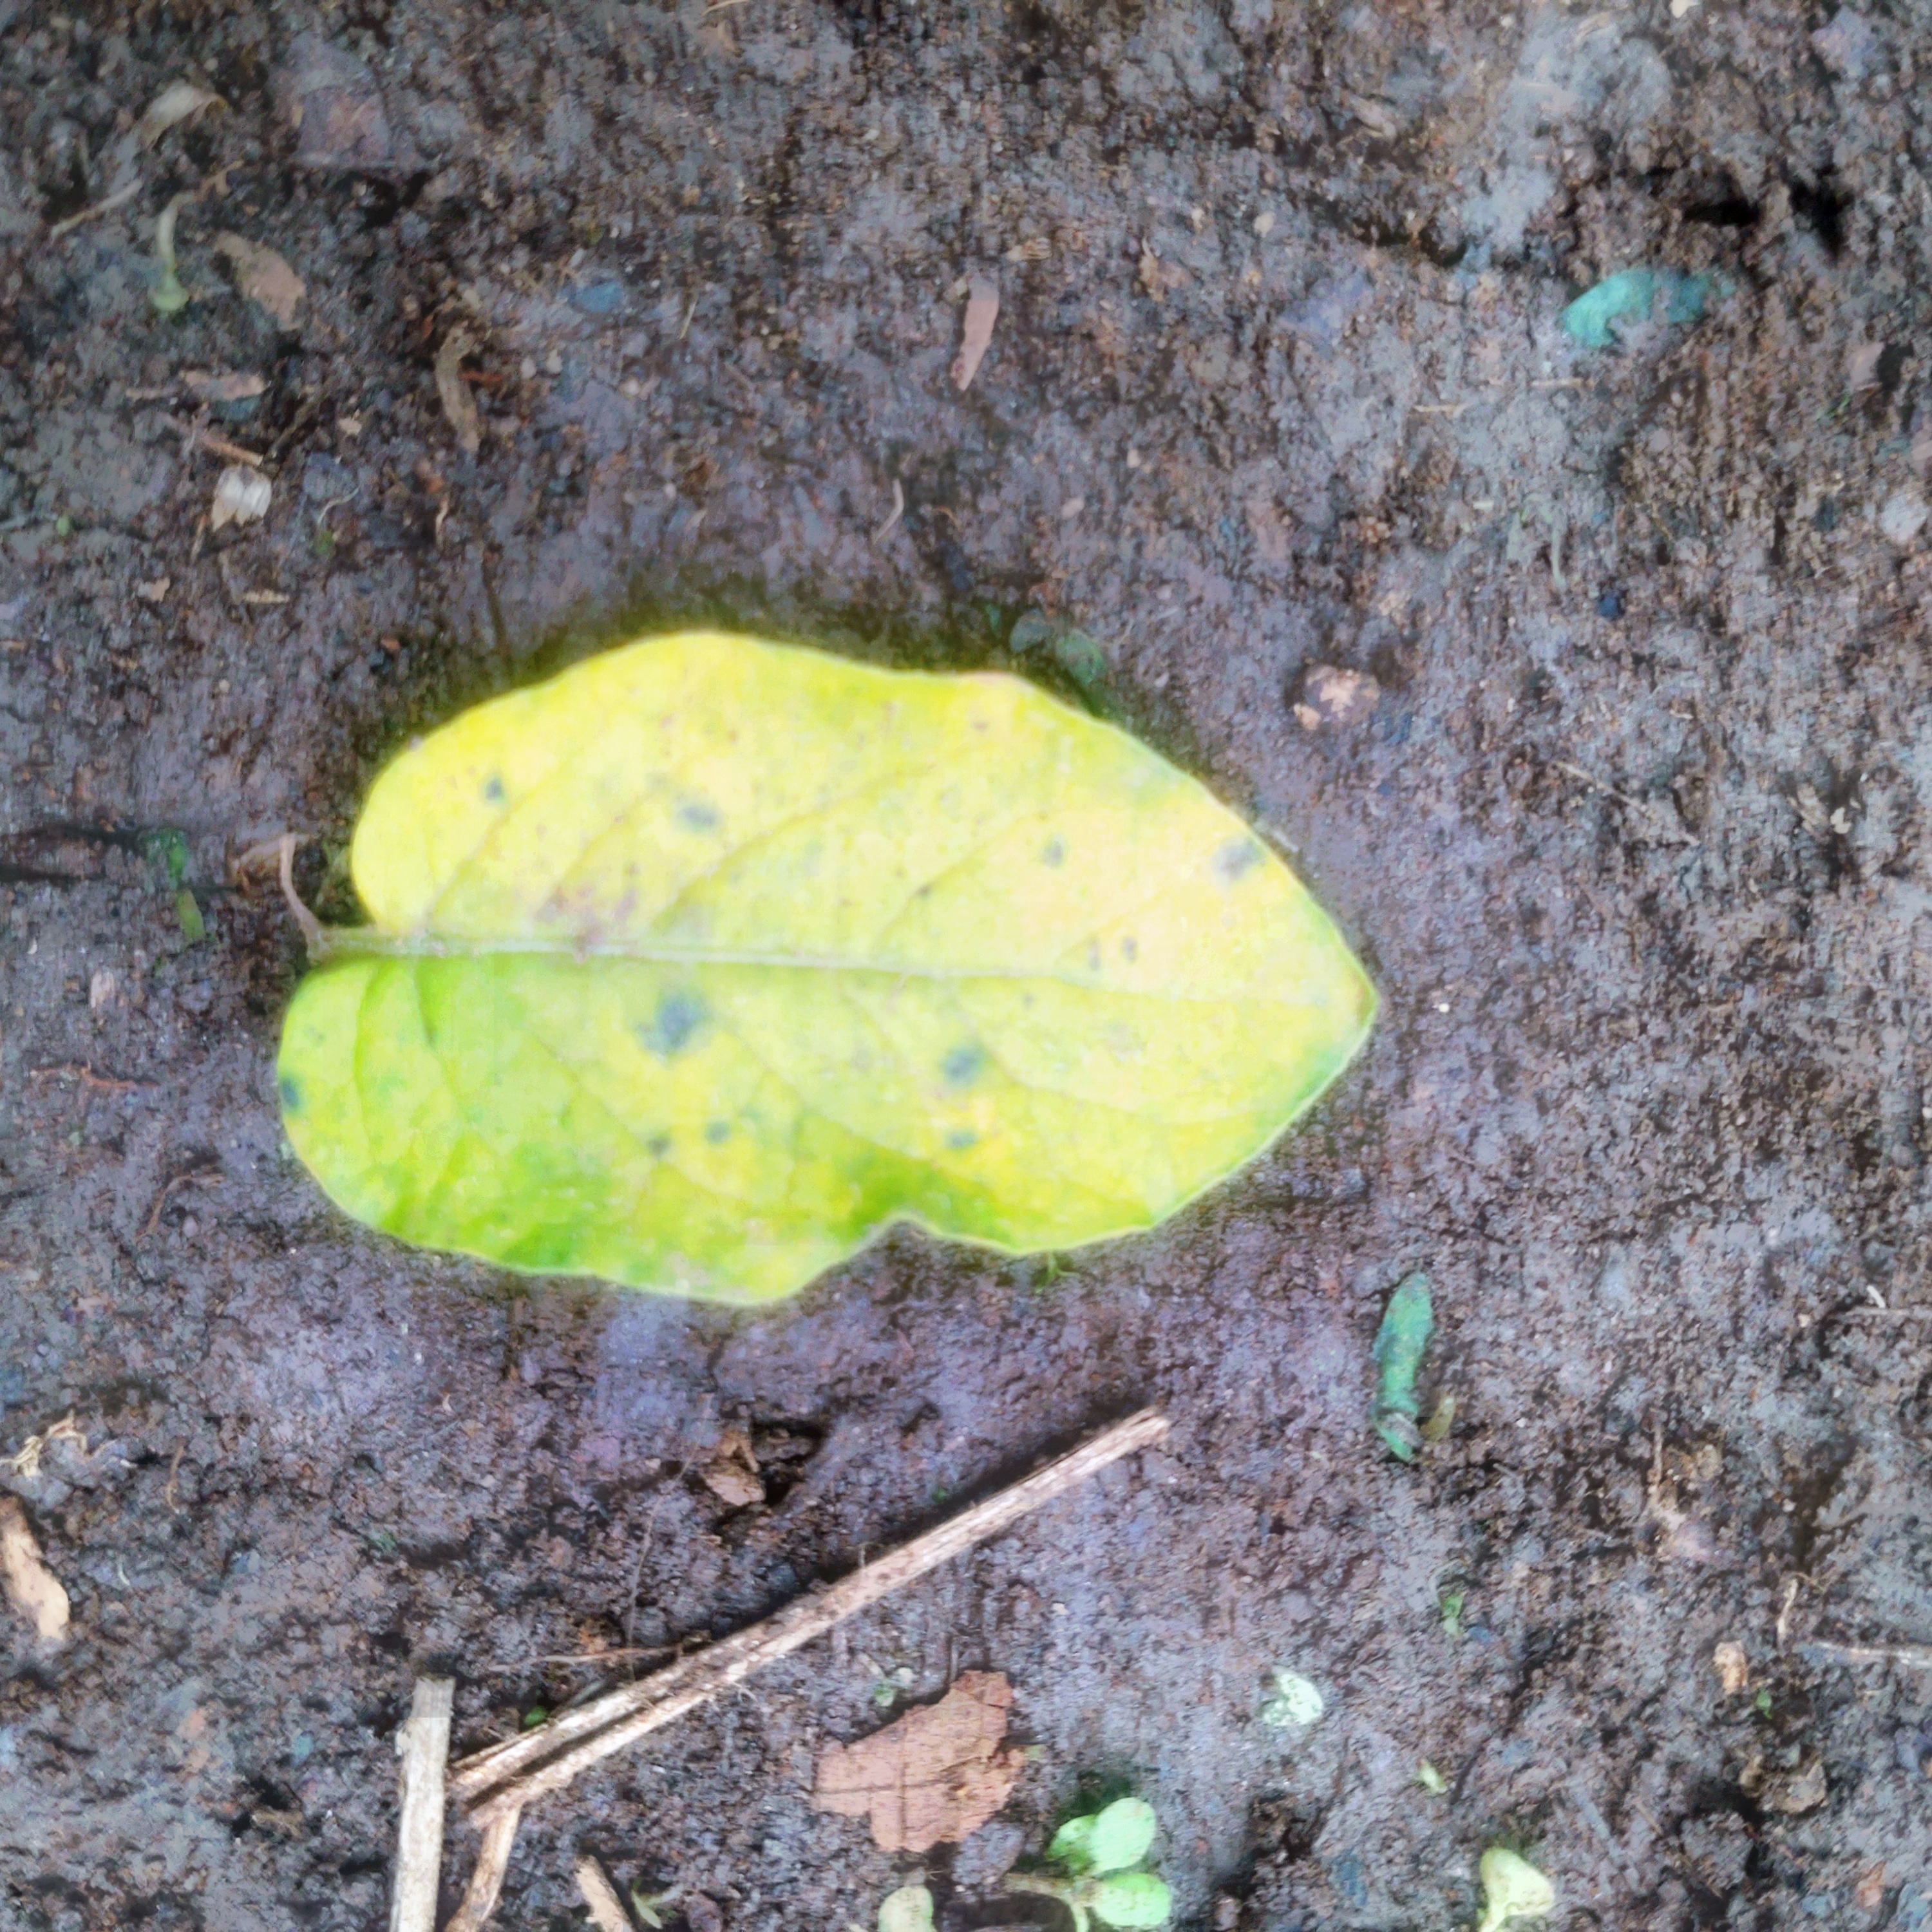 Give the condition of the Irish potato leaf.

late blight
